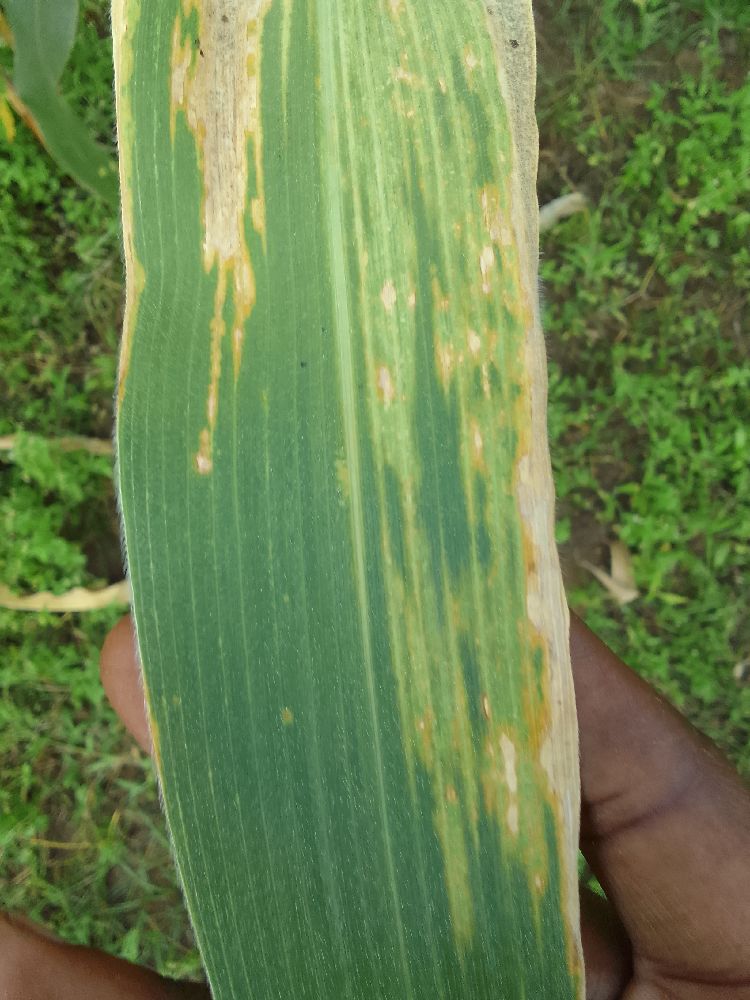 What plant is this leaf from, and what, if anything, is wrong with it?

maize, maize lethal necrosis
